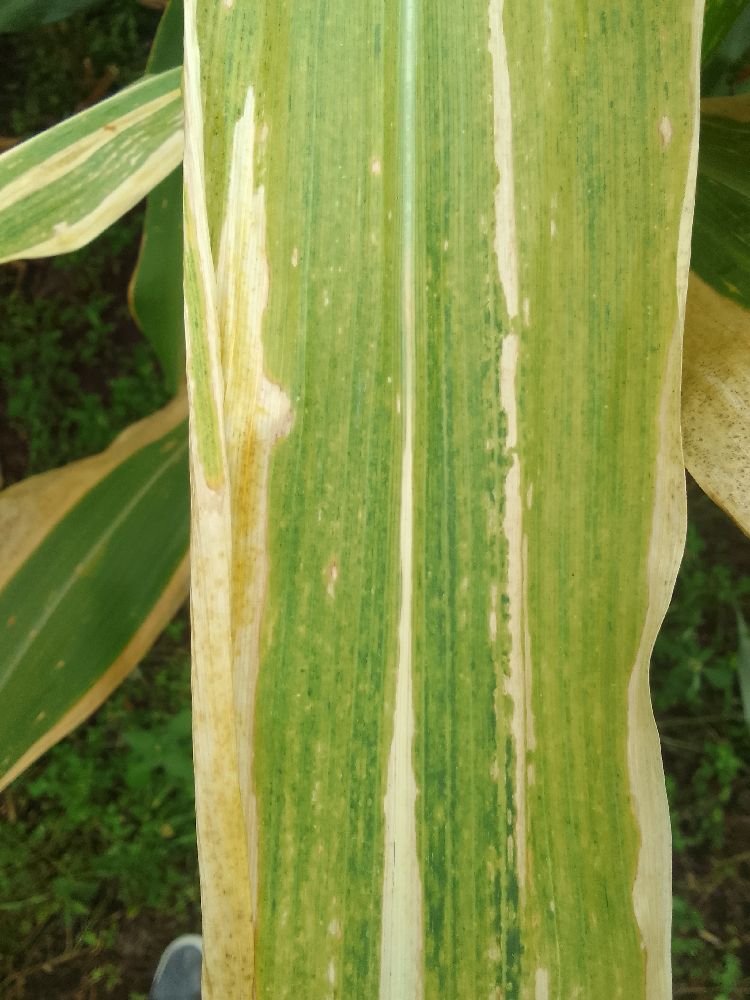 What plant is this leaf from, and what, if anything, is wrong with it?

maize, maize lethal necrosis
